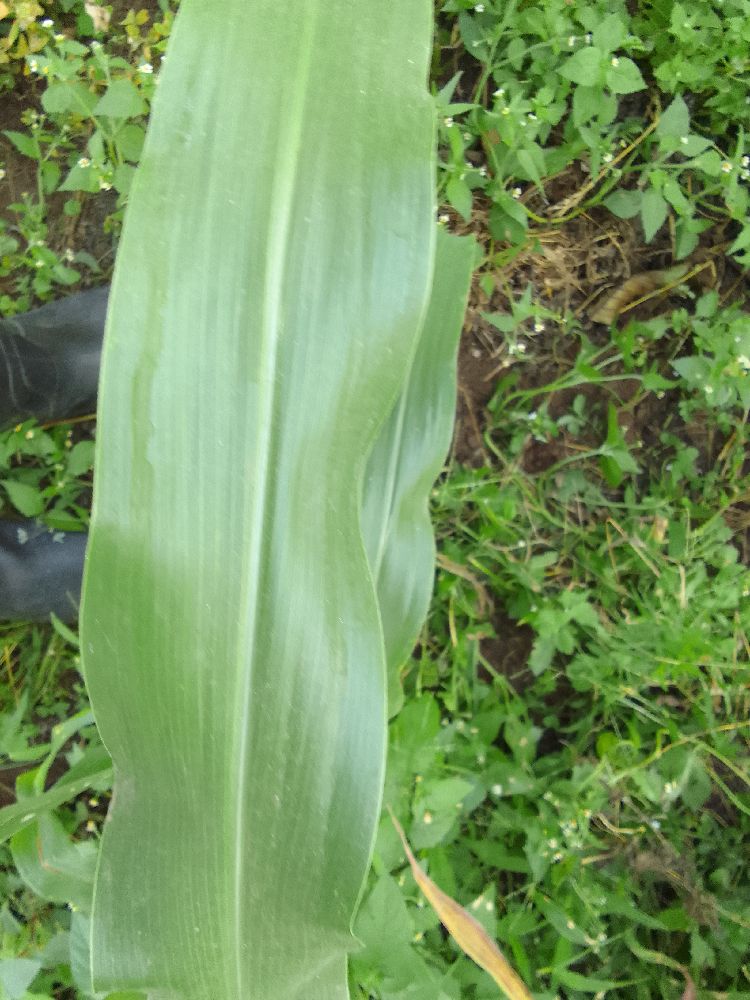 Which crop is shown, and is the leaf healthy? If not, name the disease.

maize, healthy
